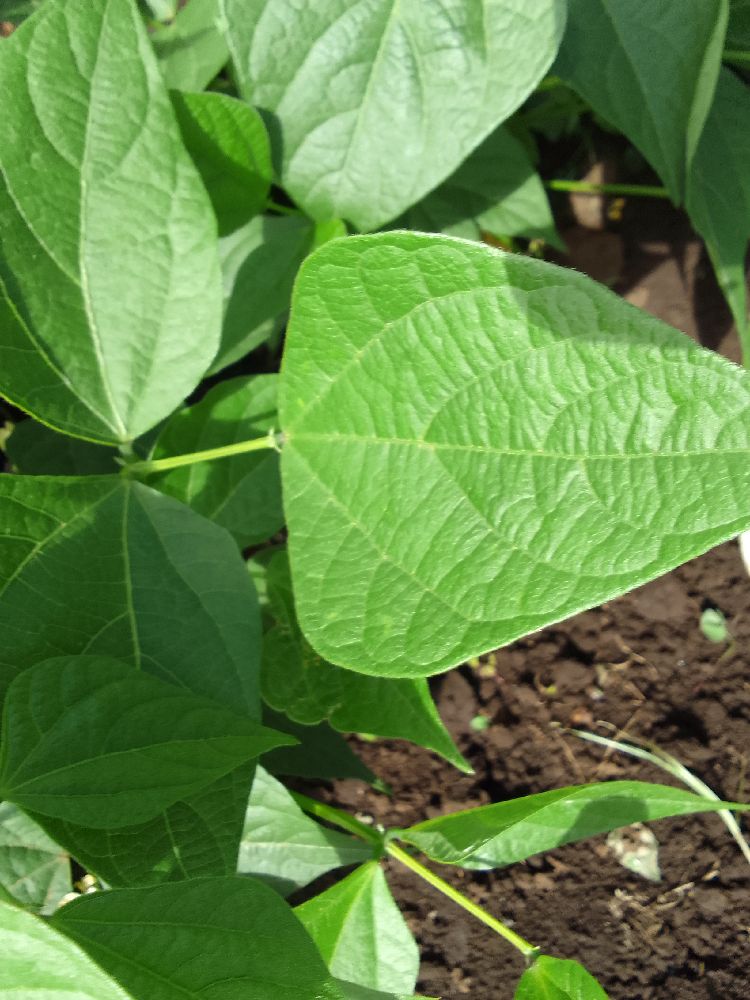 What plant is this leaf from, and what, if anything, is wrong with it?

common bean, healthy
